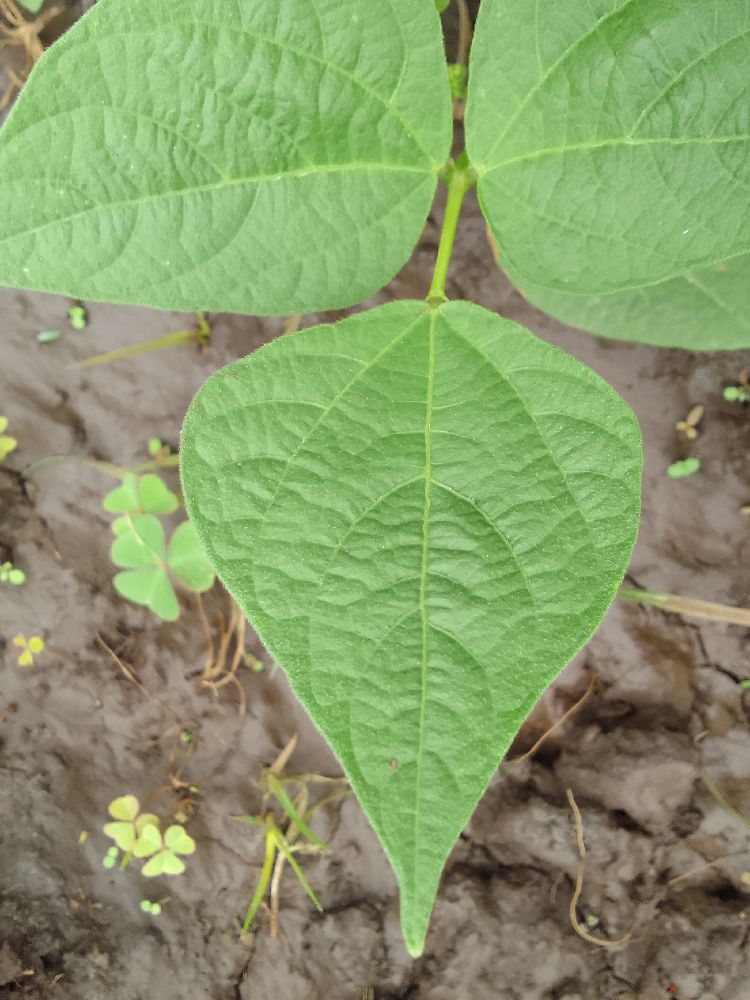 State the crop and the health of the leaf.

common bean, healthy
